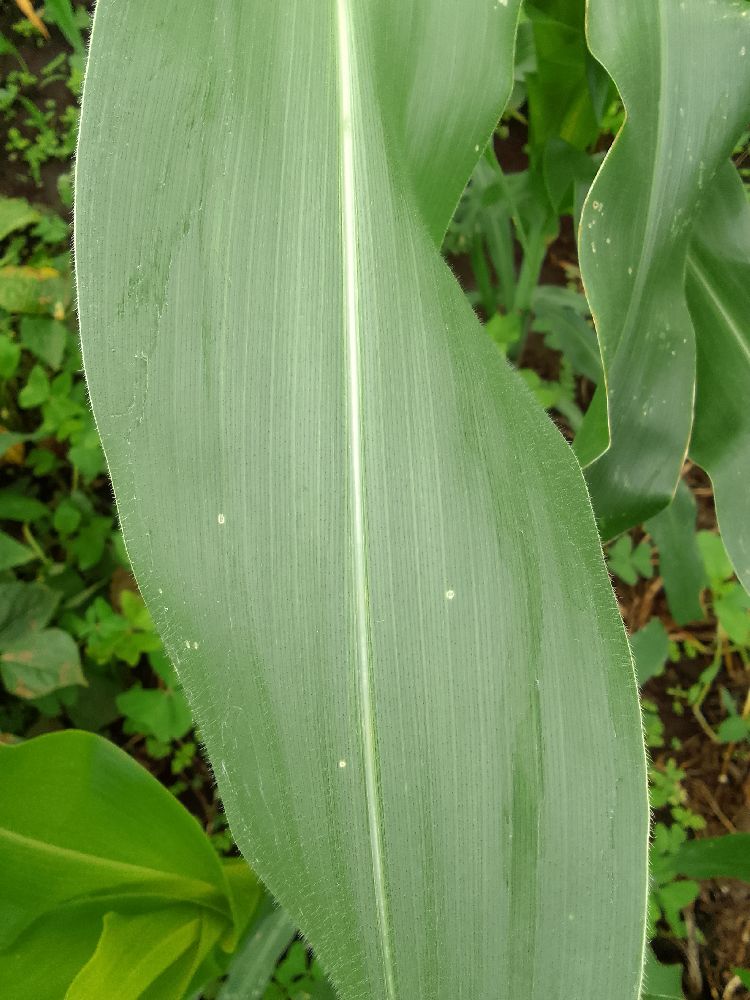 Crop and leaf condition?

maize, healthy
